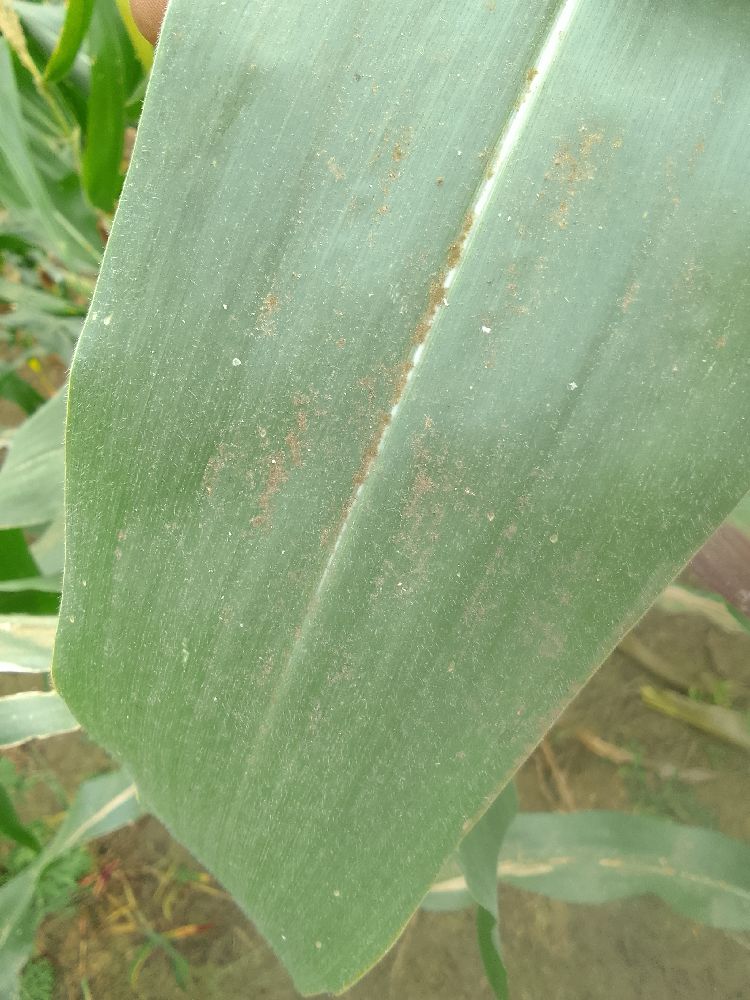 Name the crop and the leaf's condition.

maize, healthy
